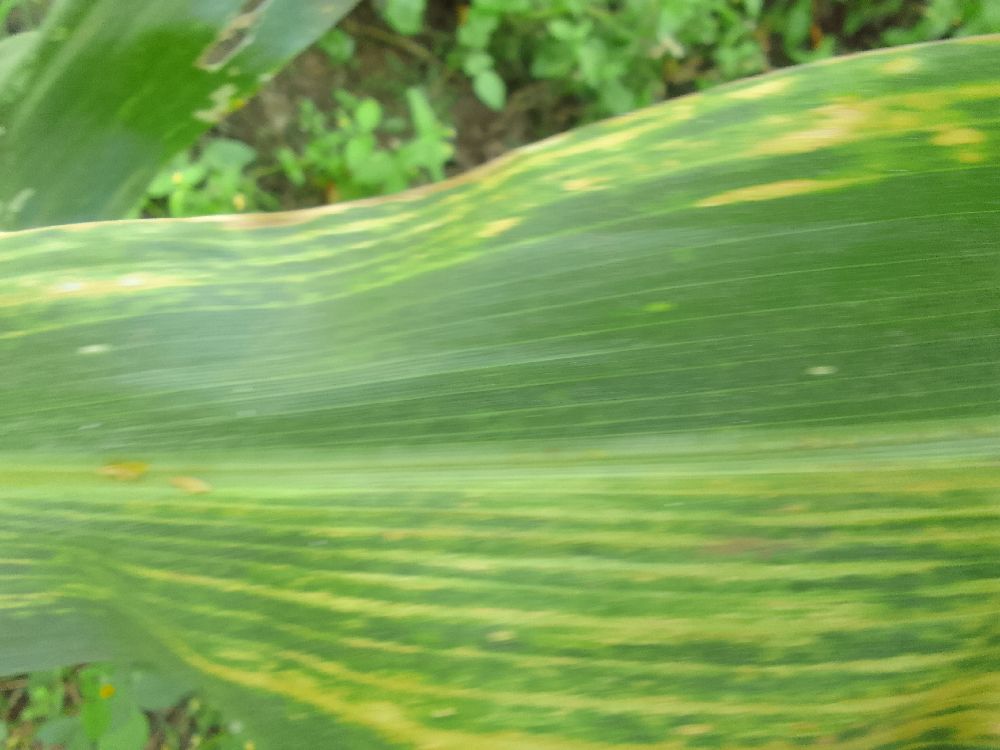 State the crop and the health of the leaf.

maize, maize lethal necrosis
